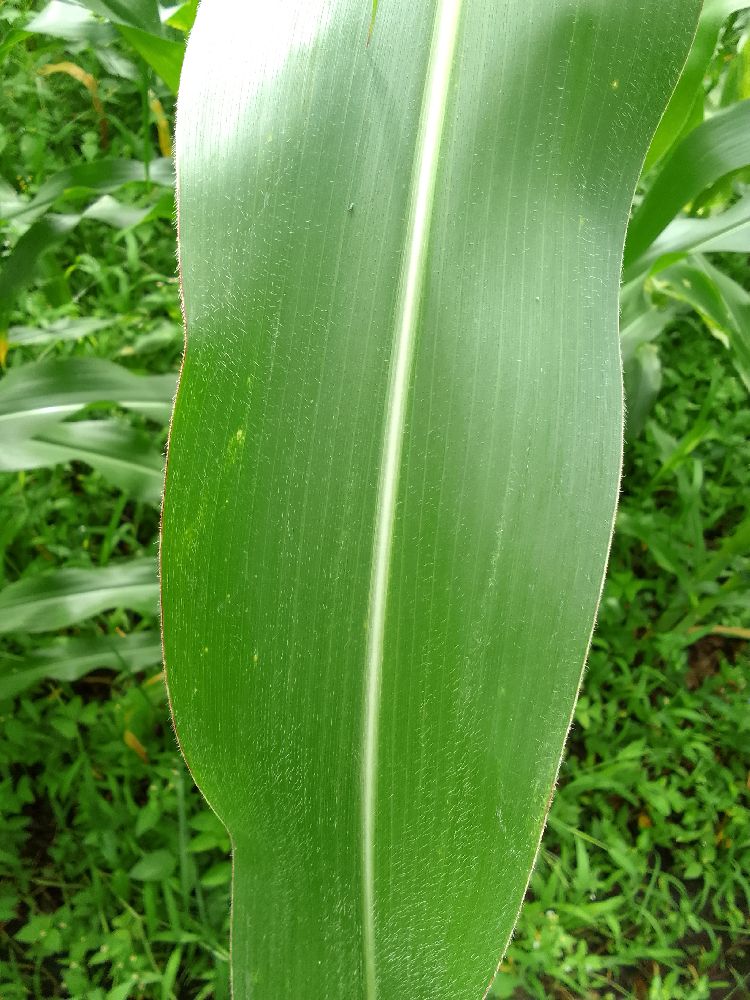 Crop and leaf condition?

maize, healthy
